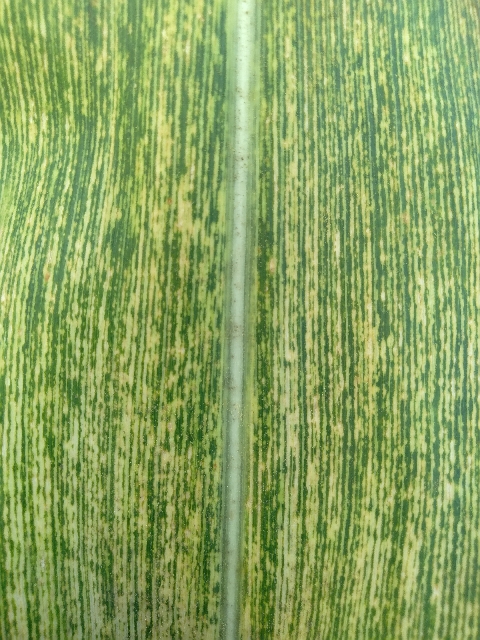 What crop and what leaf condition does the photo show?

maize, maize streak virus
